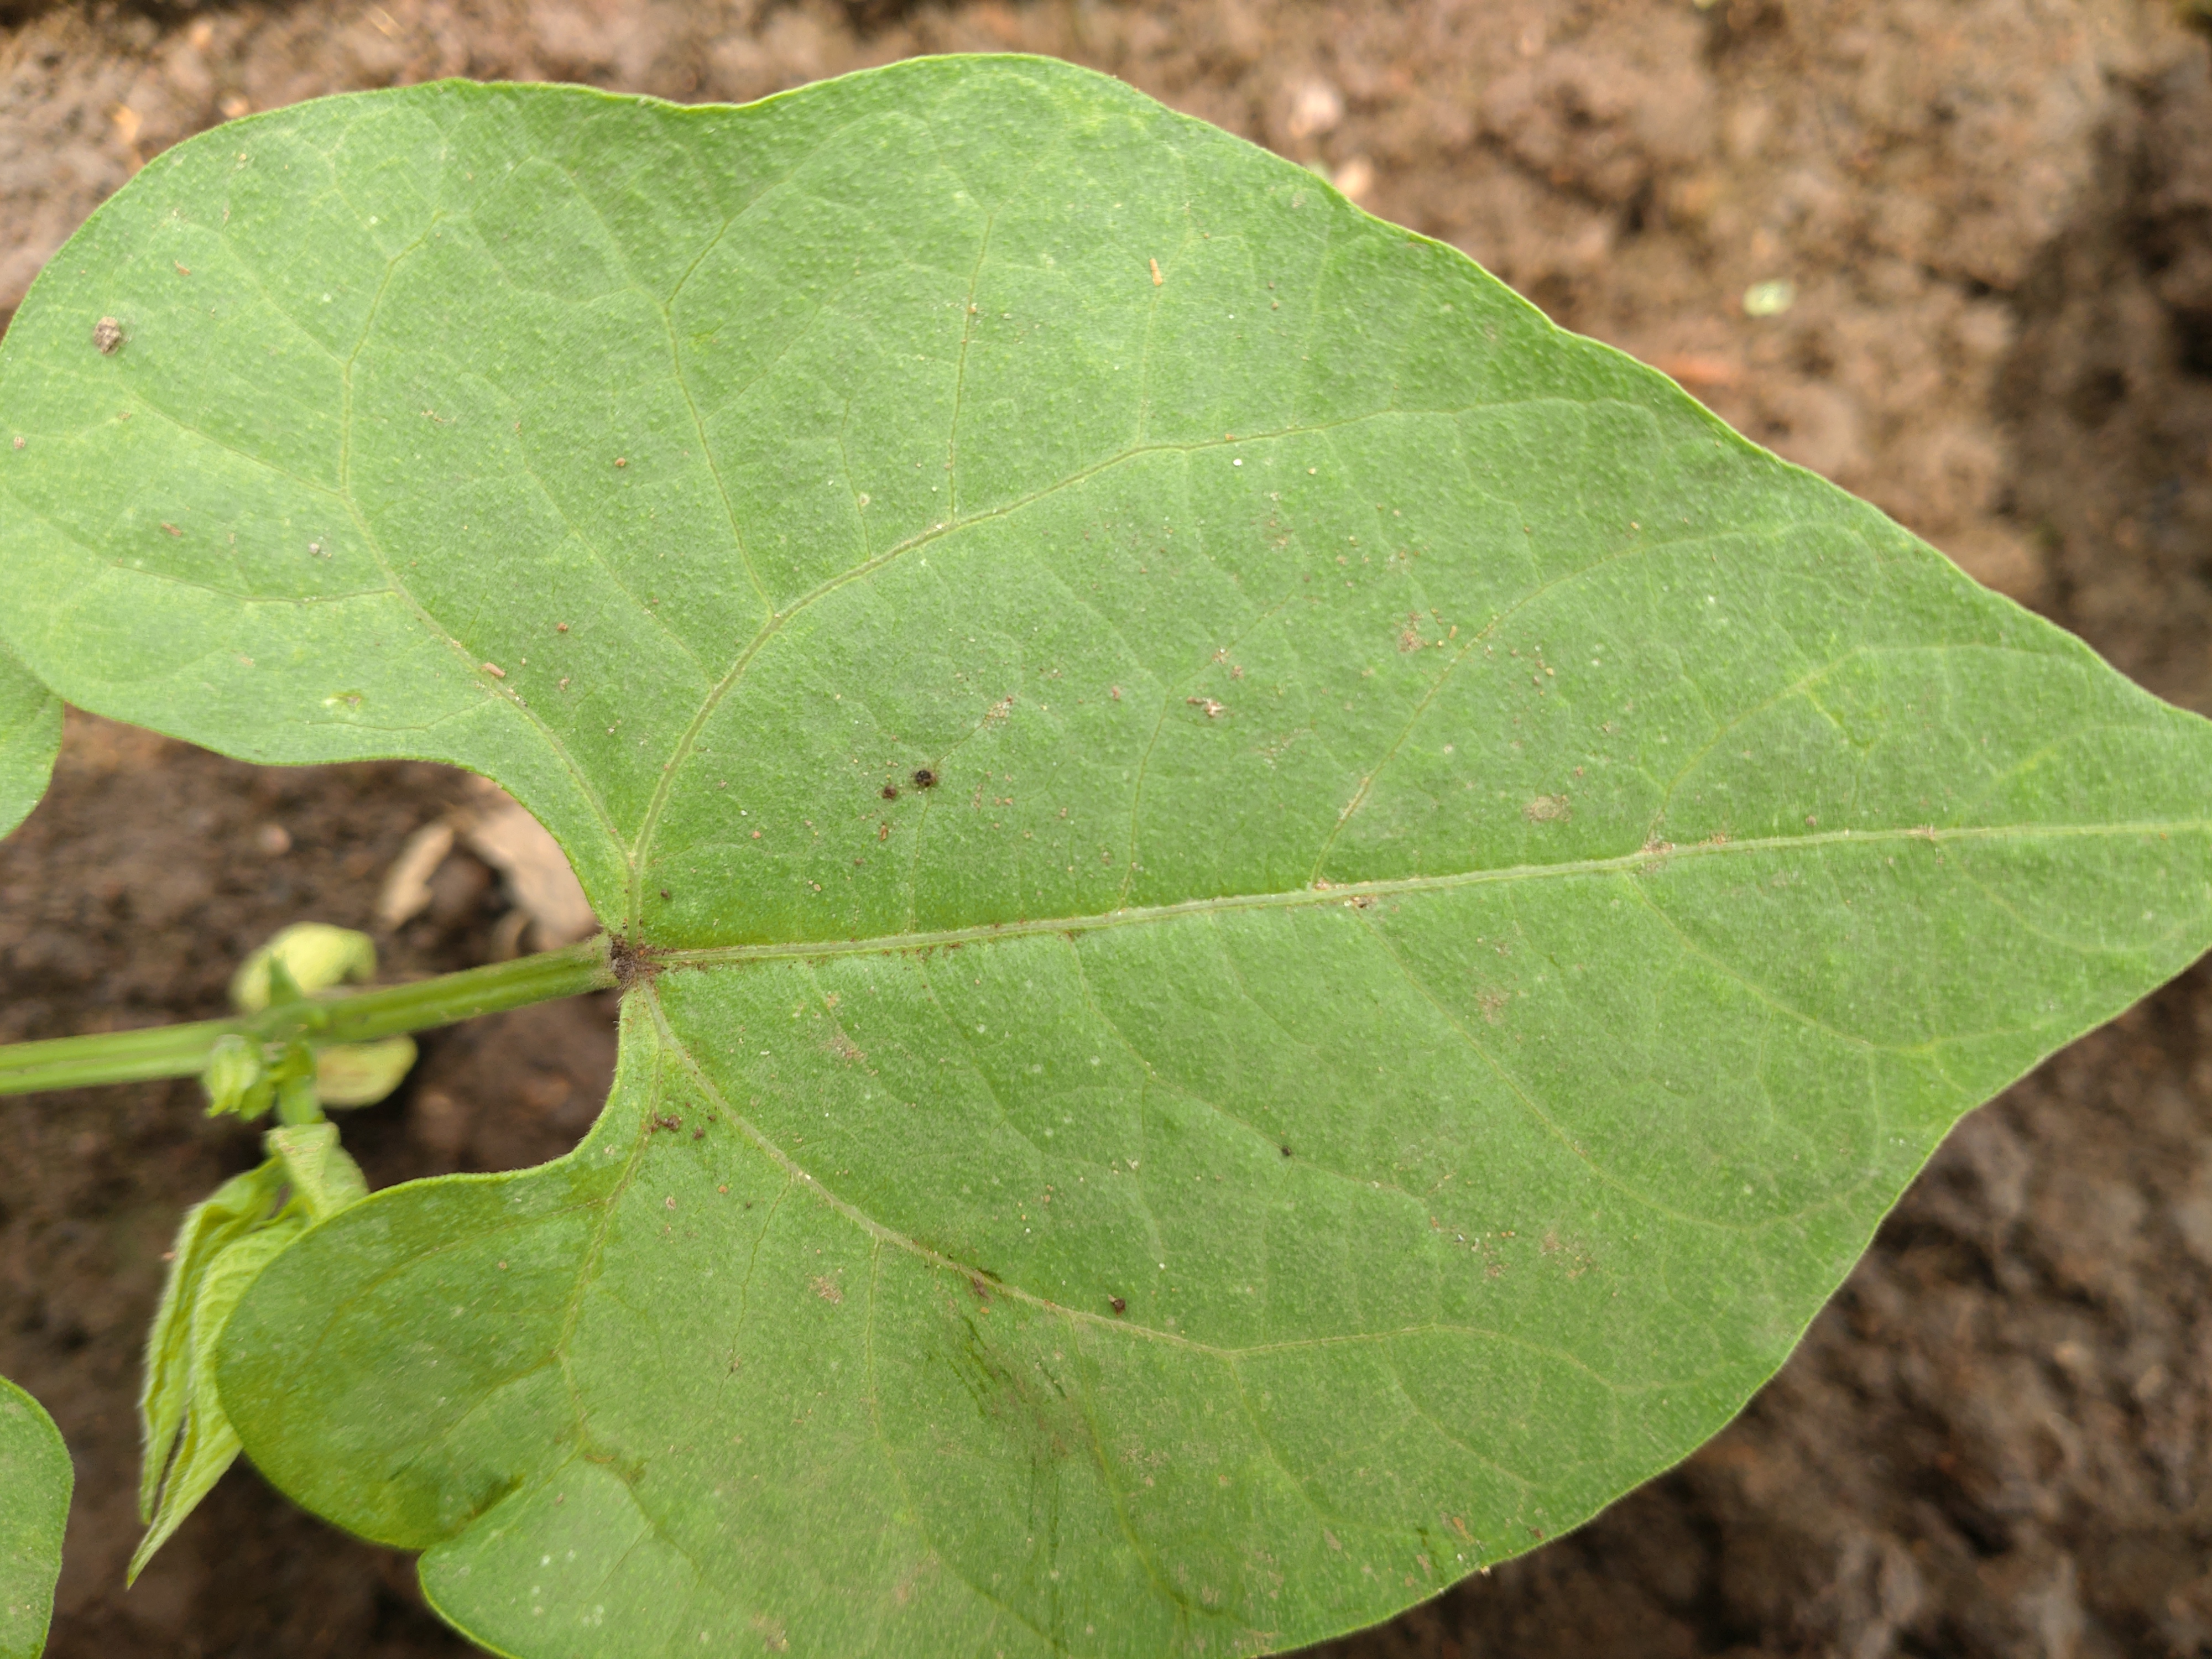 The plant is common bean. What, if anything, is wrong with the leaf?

healthy
